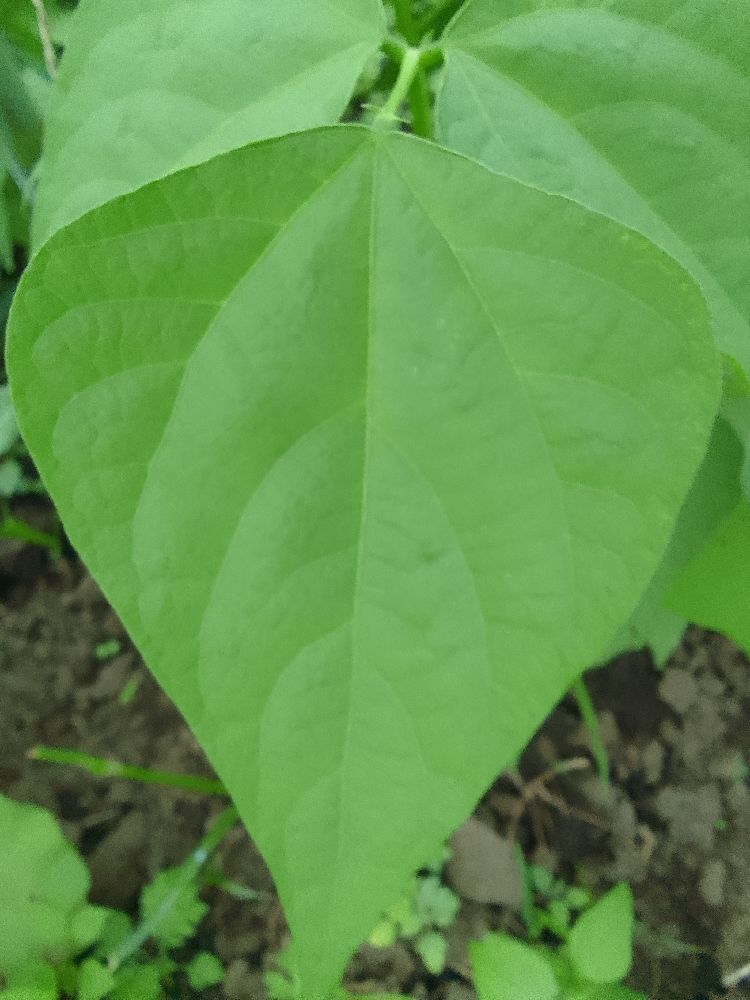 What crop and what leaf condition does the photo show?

common bean, healthy
